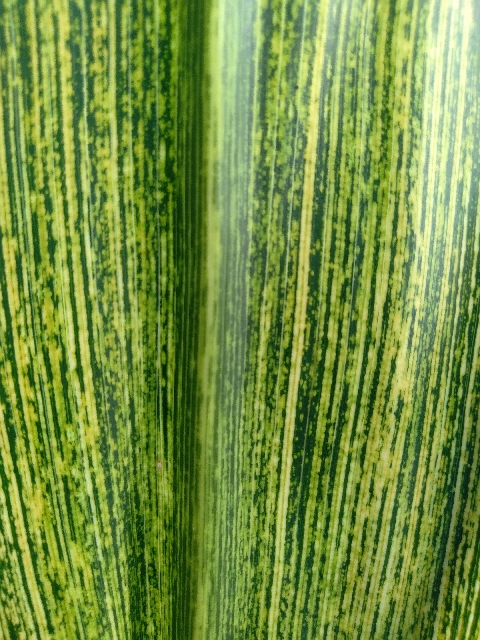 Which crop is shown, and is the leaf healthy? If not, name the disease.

maize, maize streak virus
